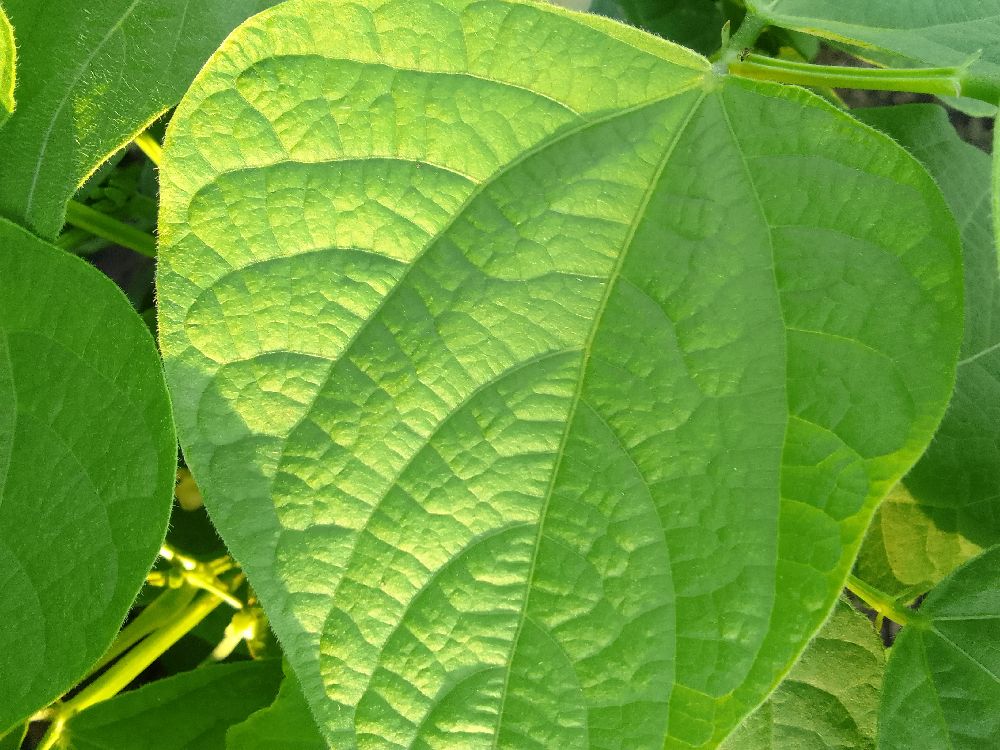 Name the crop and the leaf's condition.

common bean, healthy
